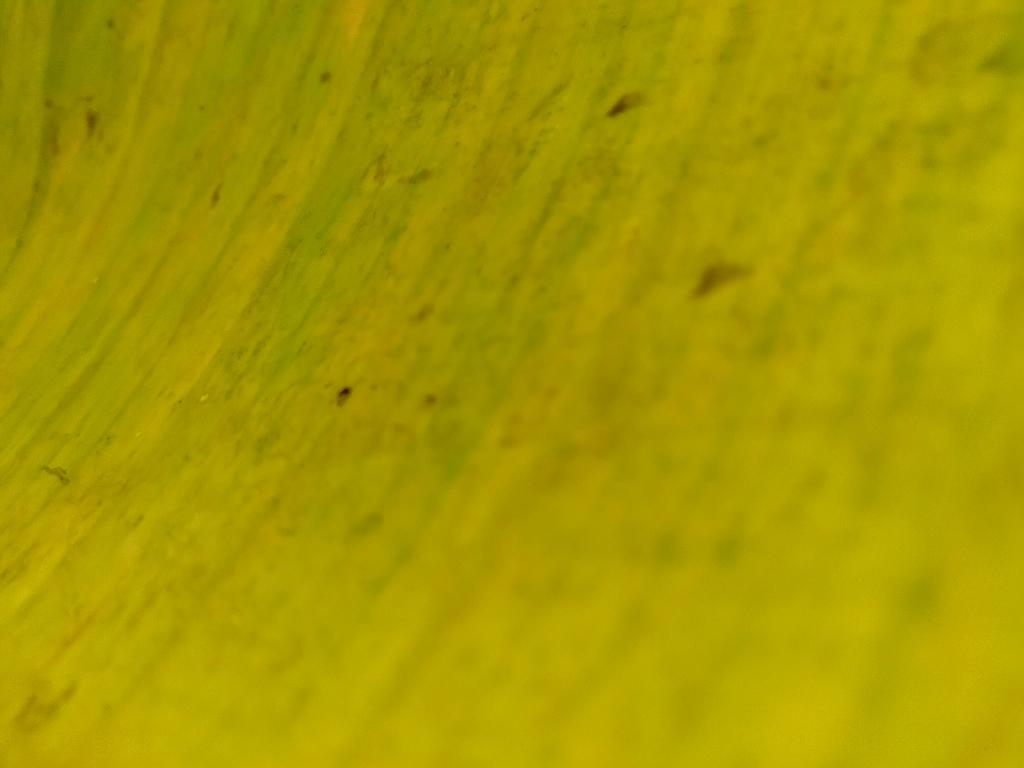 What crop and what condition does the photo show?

banana, fusarium wilt race 1
